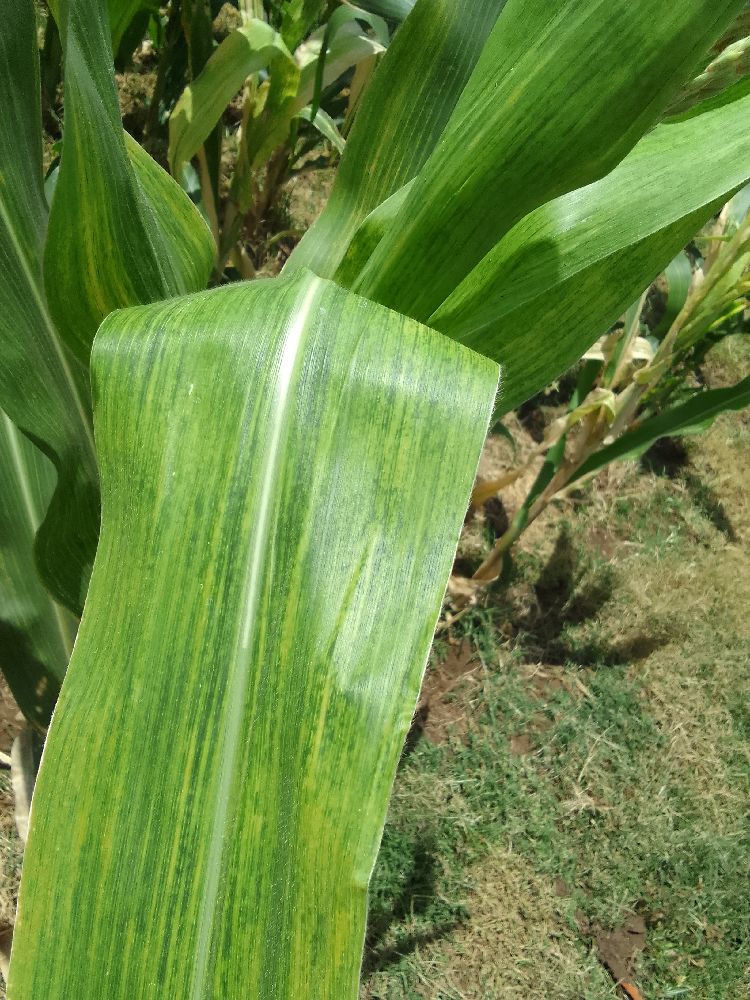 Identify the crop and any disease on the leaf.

maize, maize lethal necrosis
